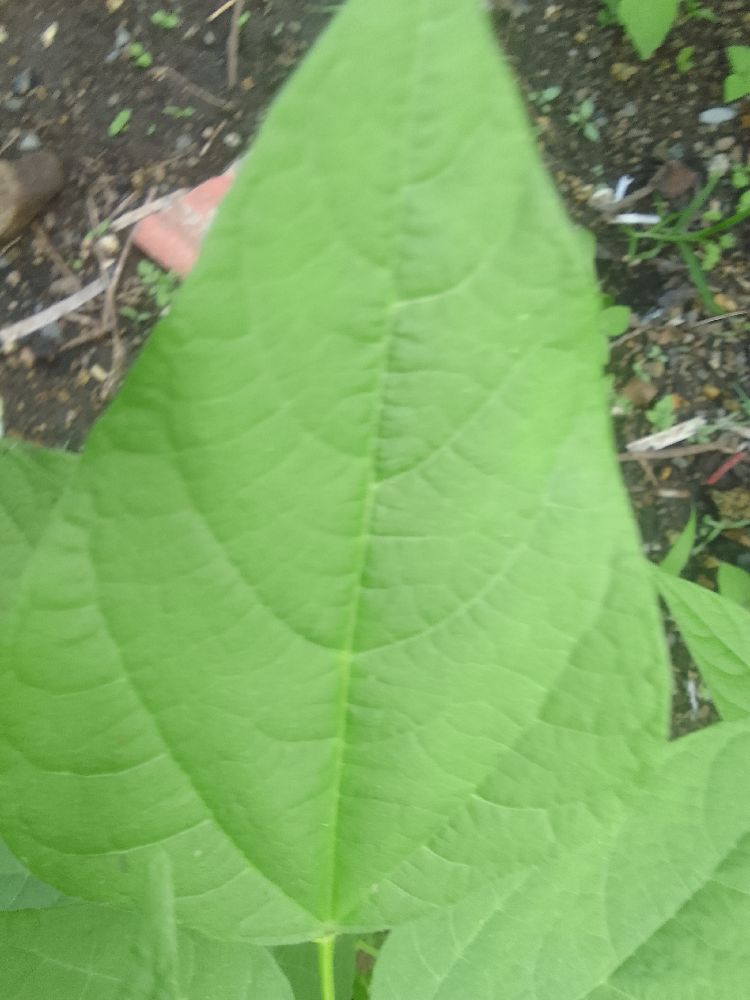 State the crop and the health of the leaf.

common bean, healthy
